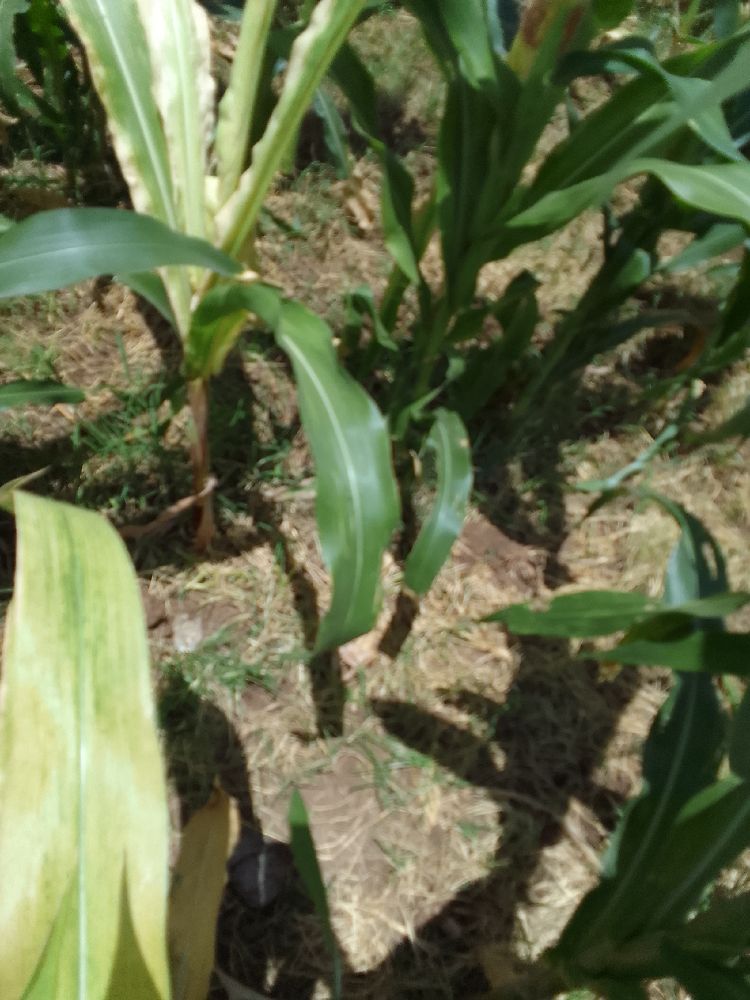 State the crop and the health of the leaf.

maize, maize lethal necrosis
